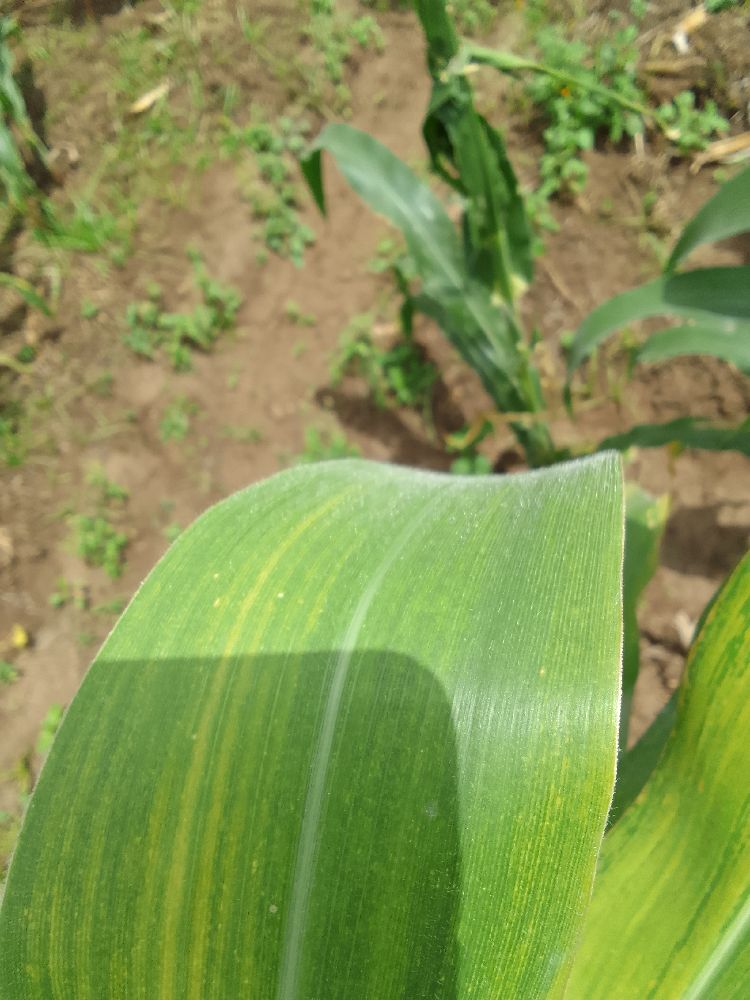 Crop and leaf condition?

maize, maize lethal necrosis
